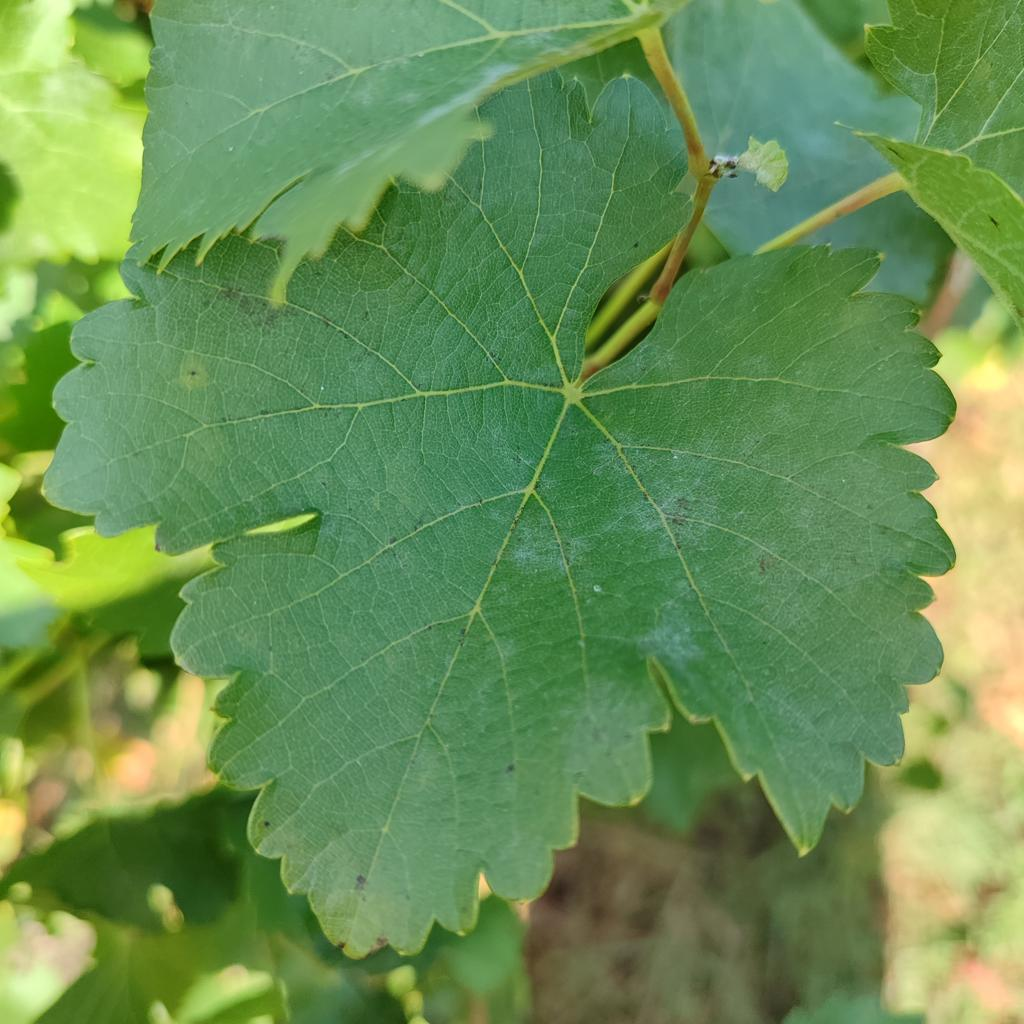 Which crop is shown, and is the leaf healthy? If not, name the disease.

grapevine, powdery mildew
